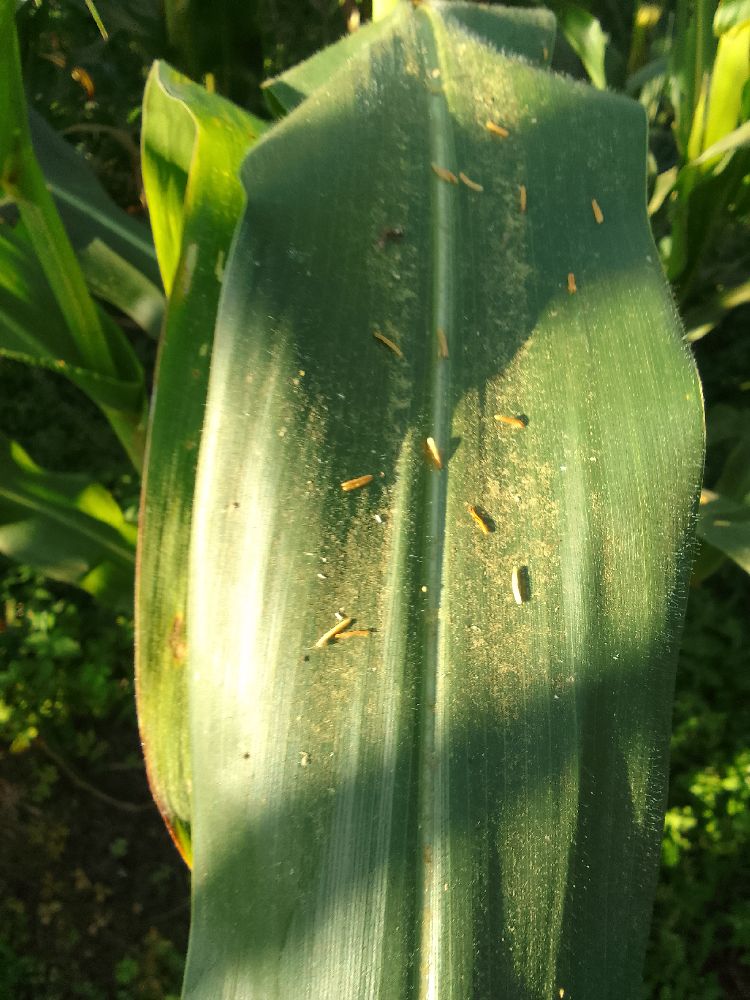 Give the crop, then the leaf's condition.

maize, healthy
